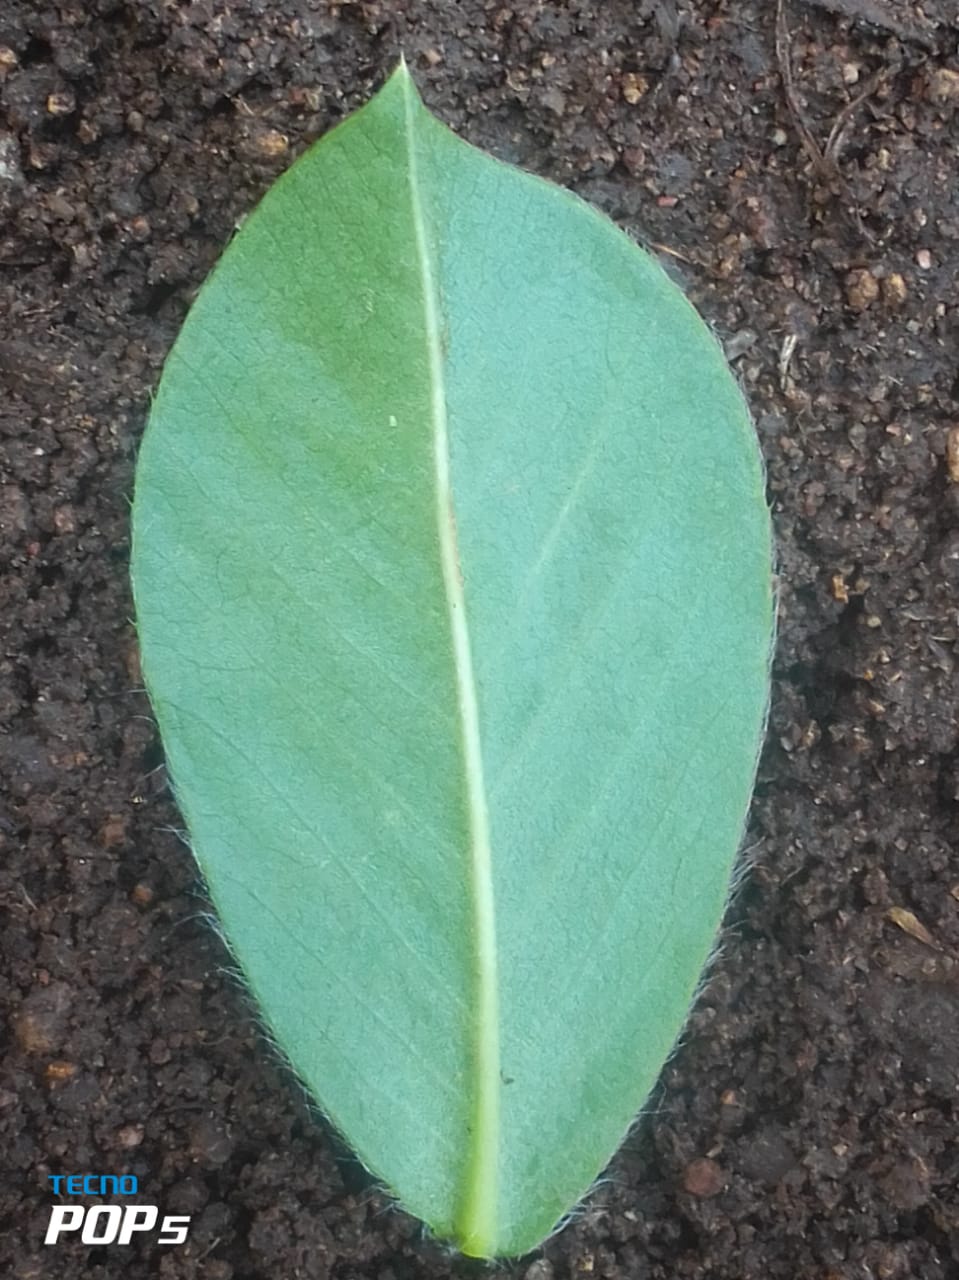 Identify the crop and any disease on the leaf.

peanut, healthy leaves
